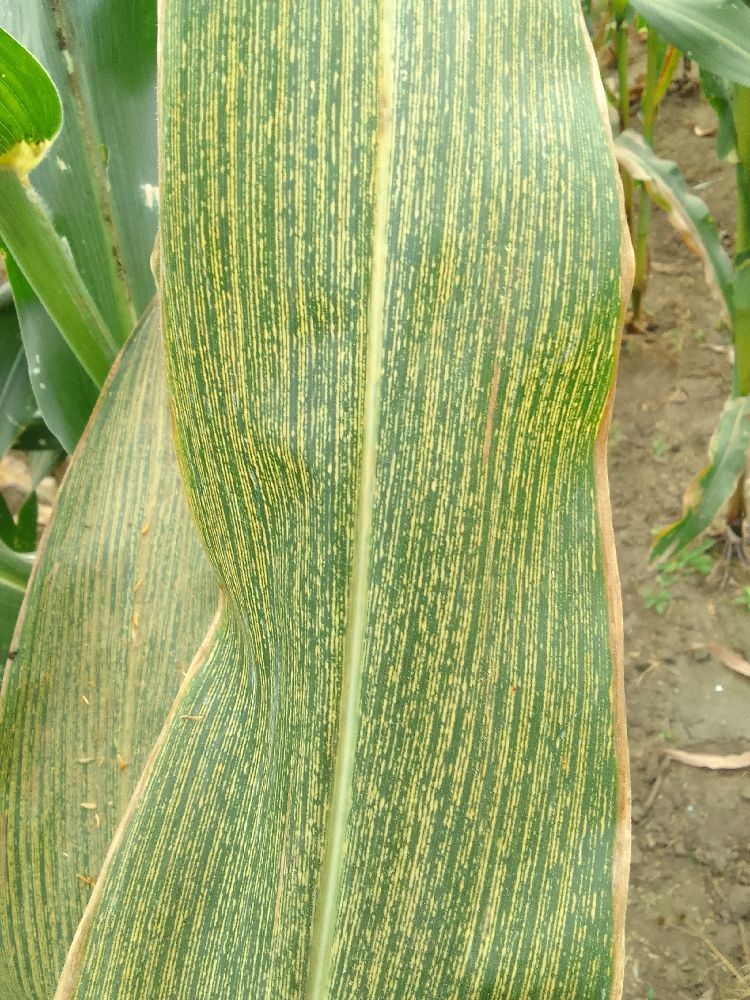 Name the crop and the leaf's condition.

maize, maize streak virus
